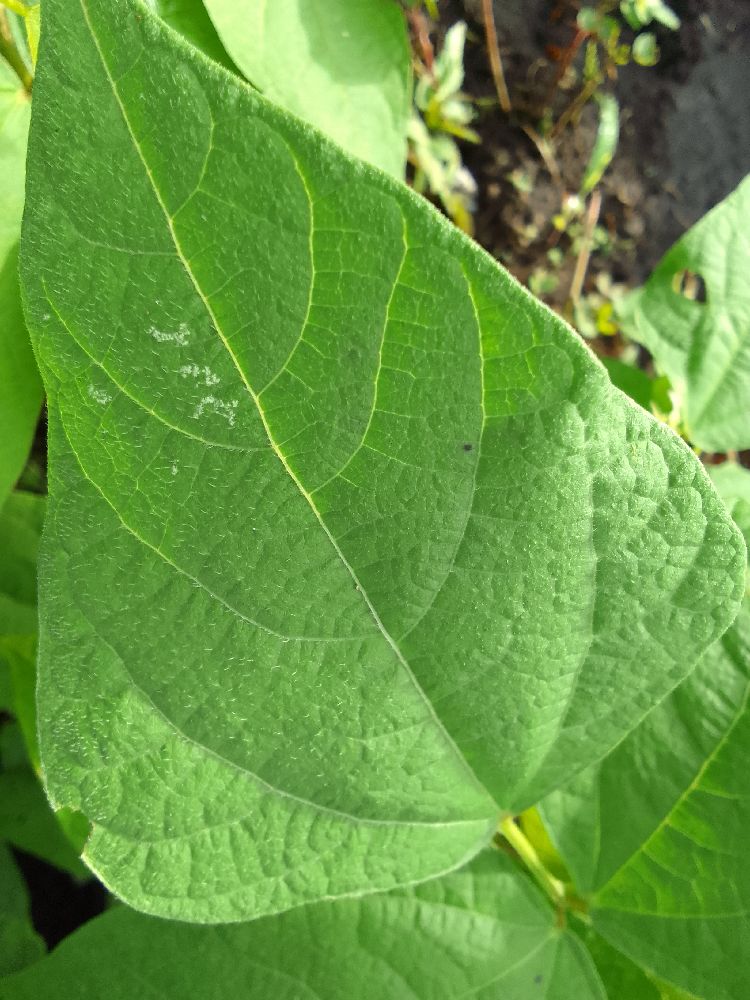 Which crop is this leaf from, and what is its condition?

common bean, healthy
